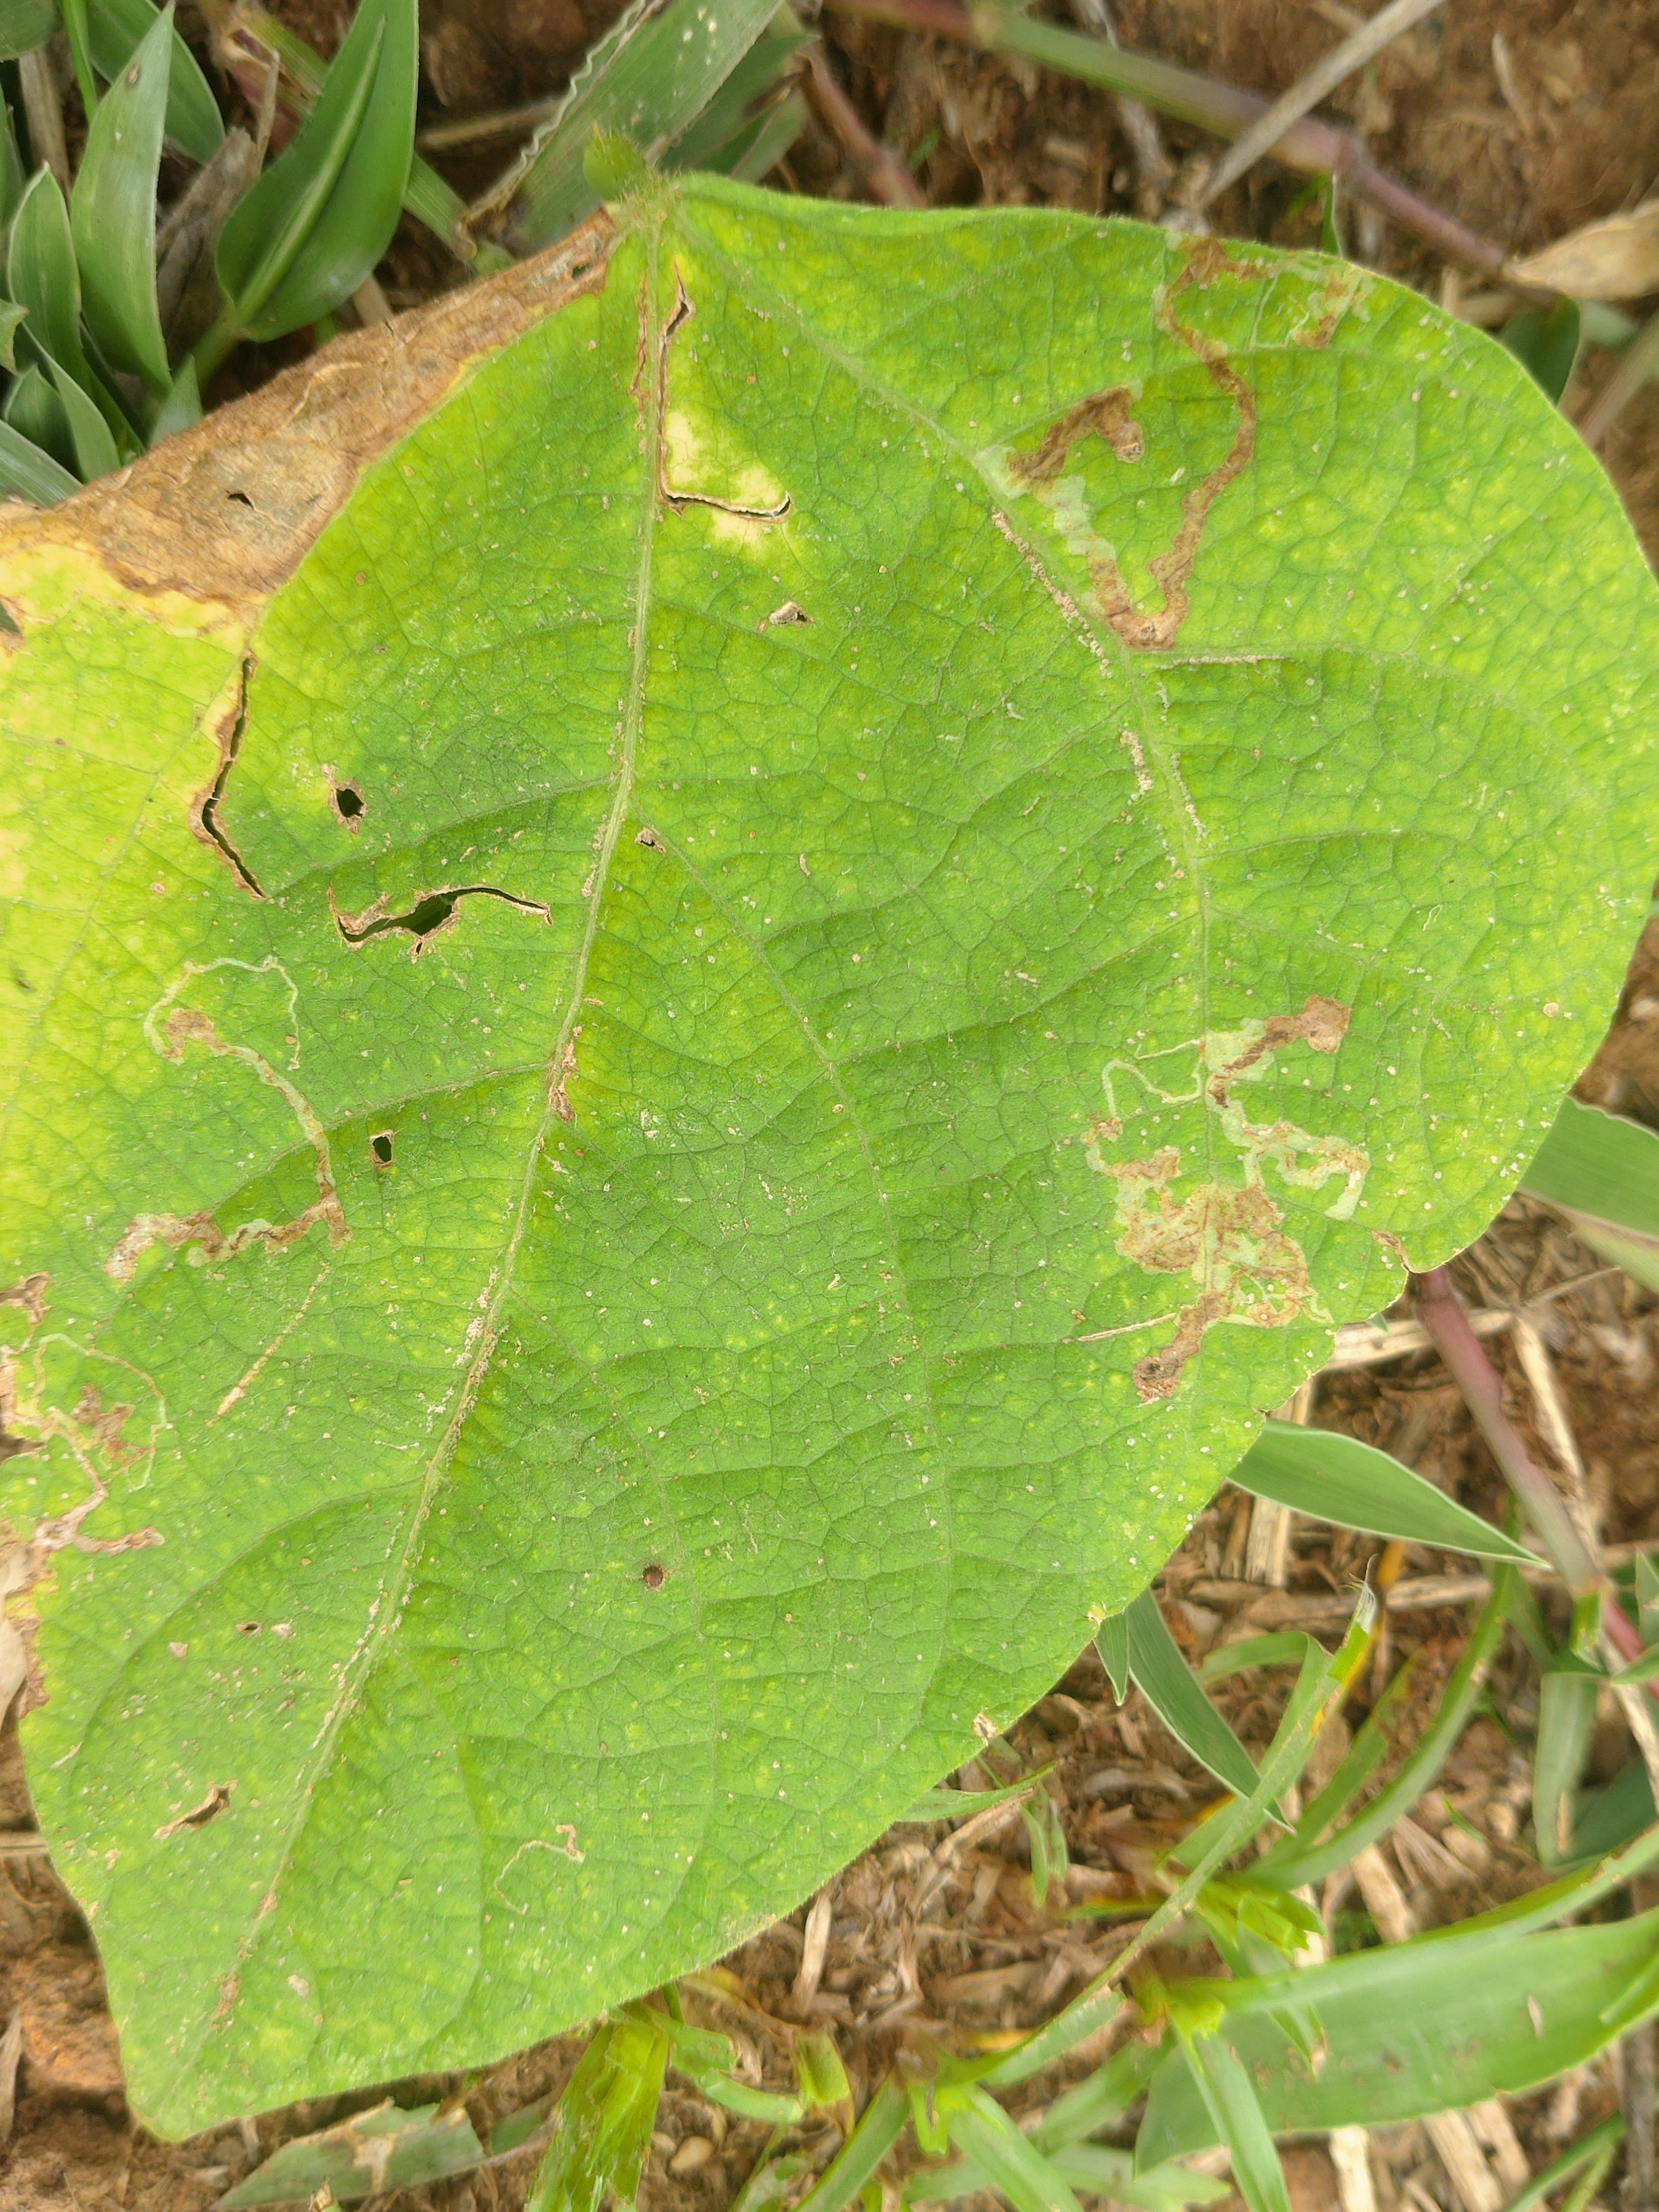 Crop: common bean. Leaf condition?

rust
